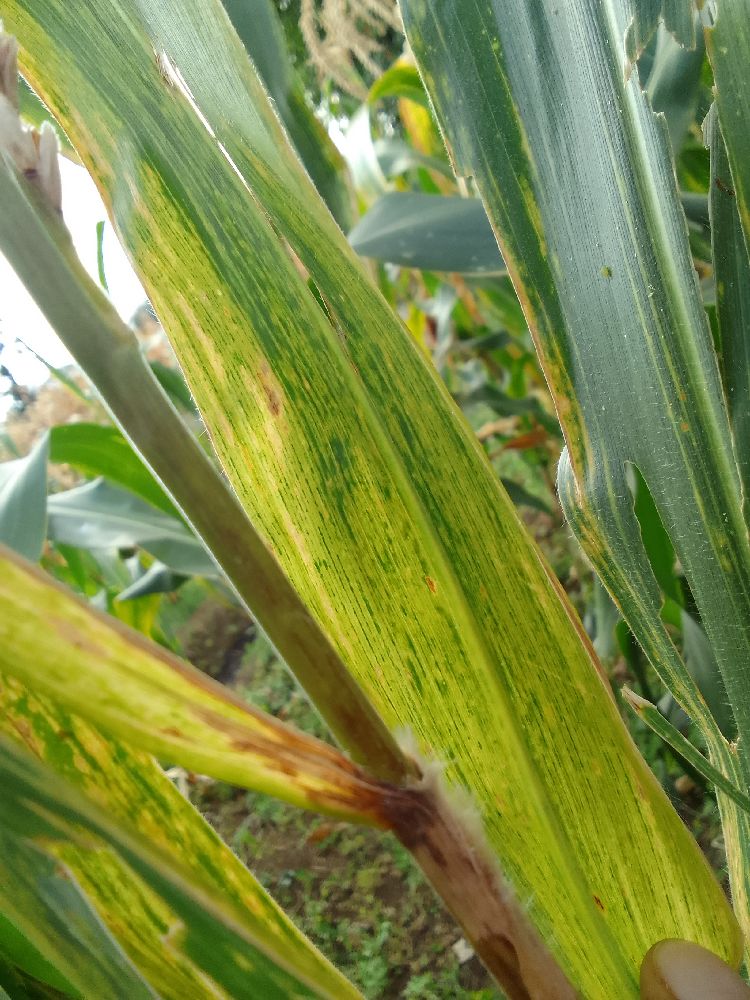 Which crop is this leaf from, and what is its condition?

maize, maize lethal necrosis
